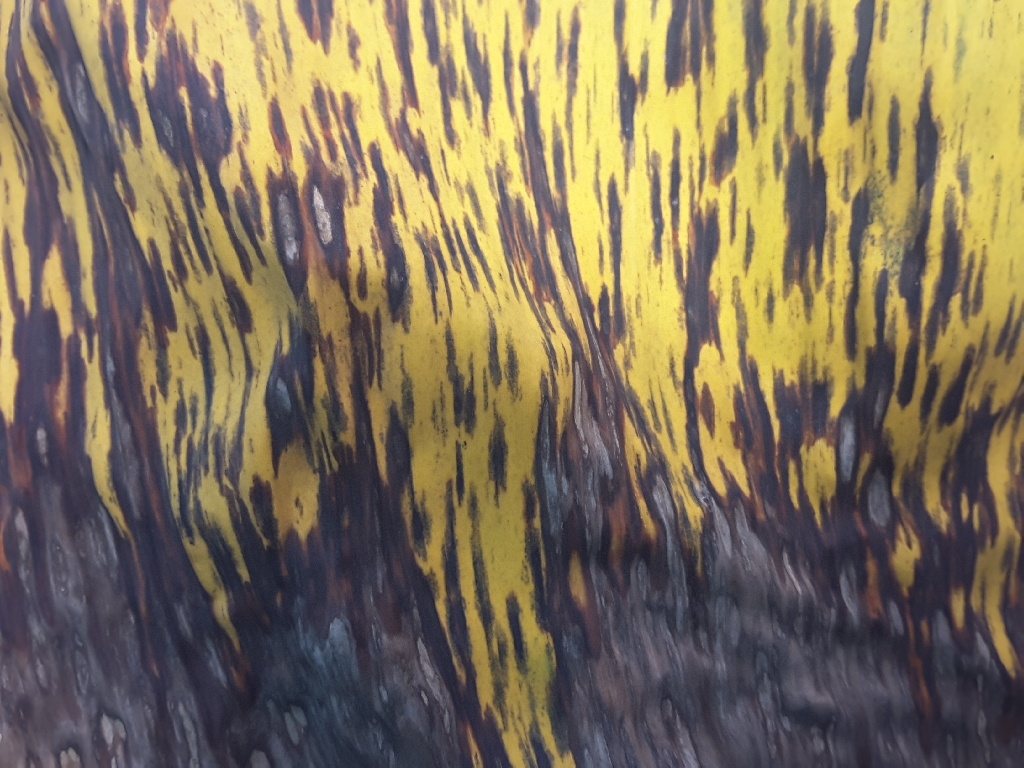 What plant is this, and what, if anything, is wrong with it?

banana, black sigatoka
